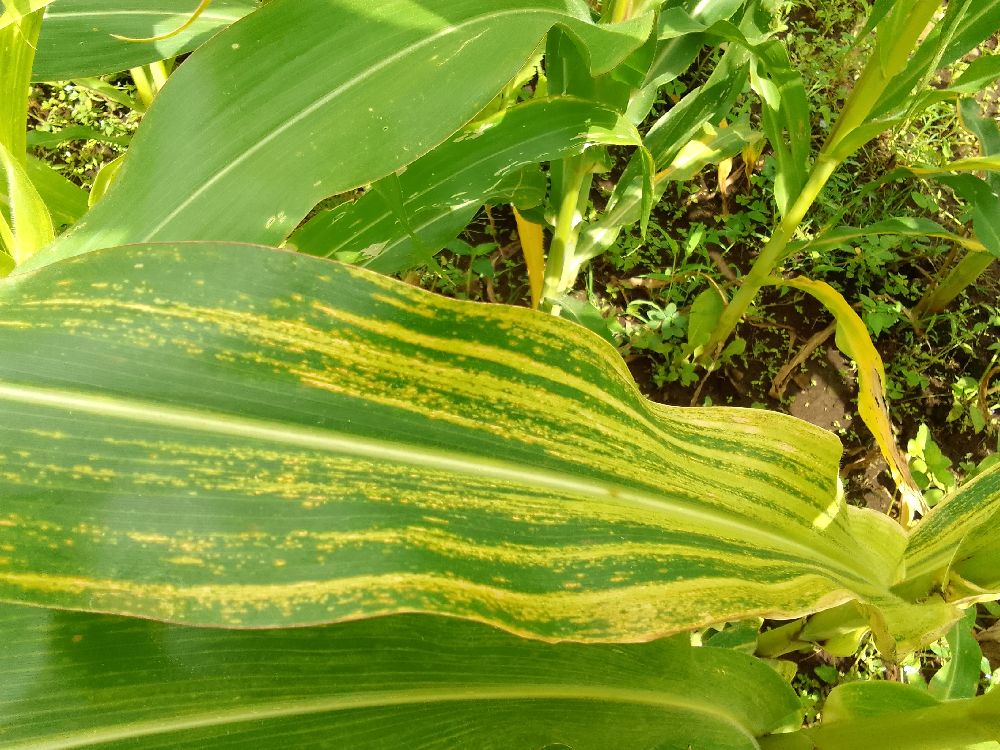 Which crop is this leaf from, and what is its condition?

maize, maize lethal necrosis
